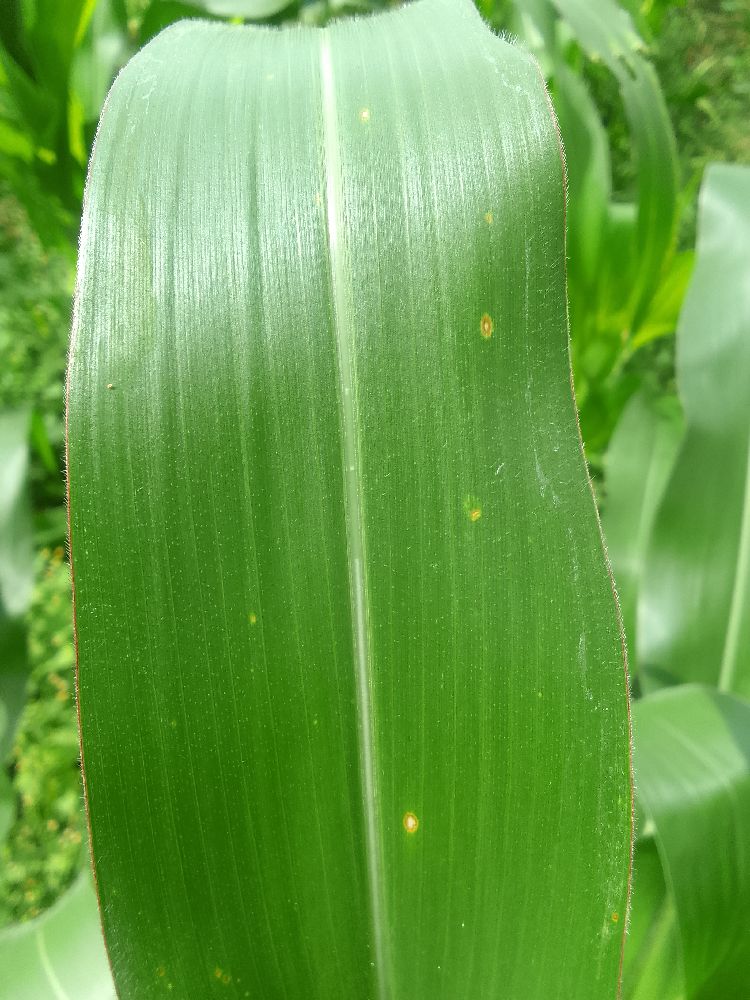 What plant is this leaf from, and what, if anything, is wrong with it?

maize, healthy
